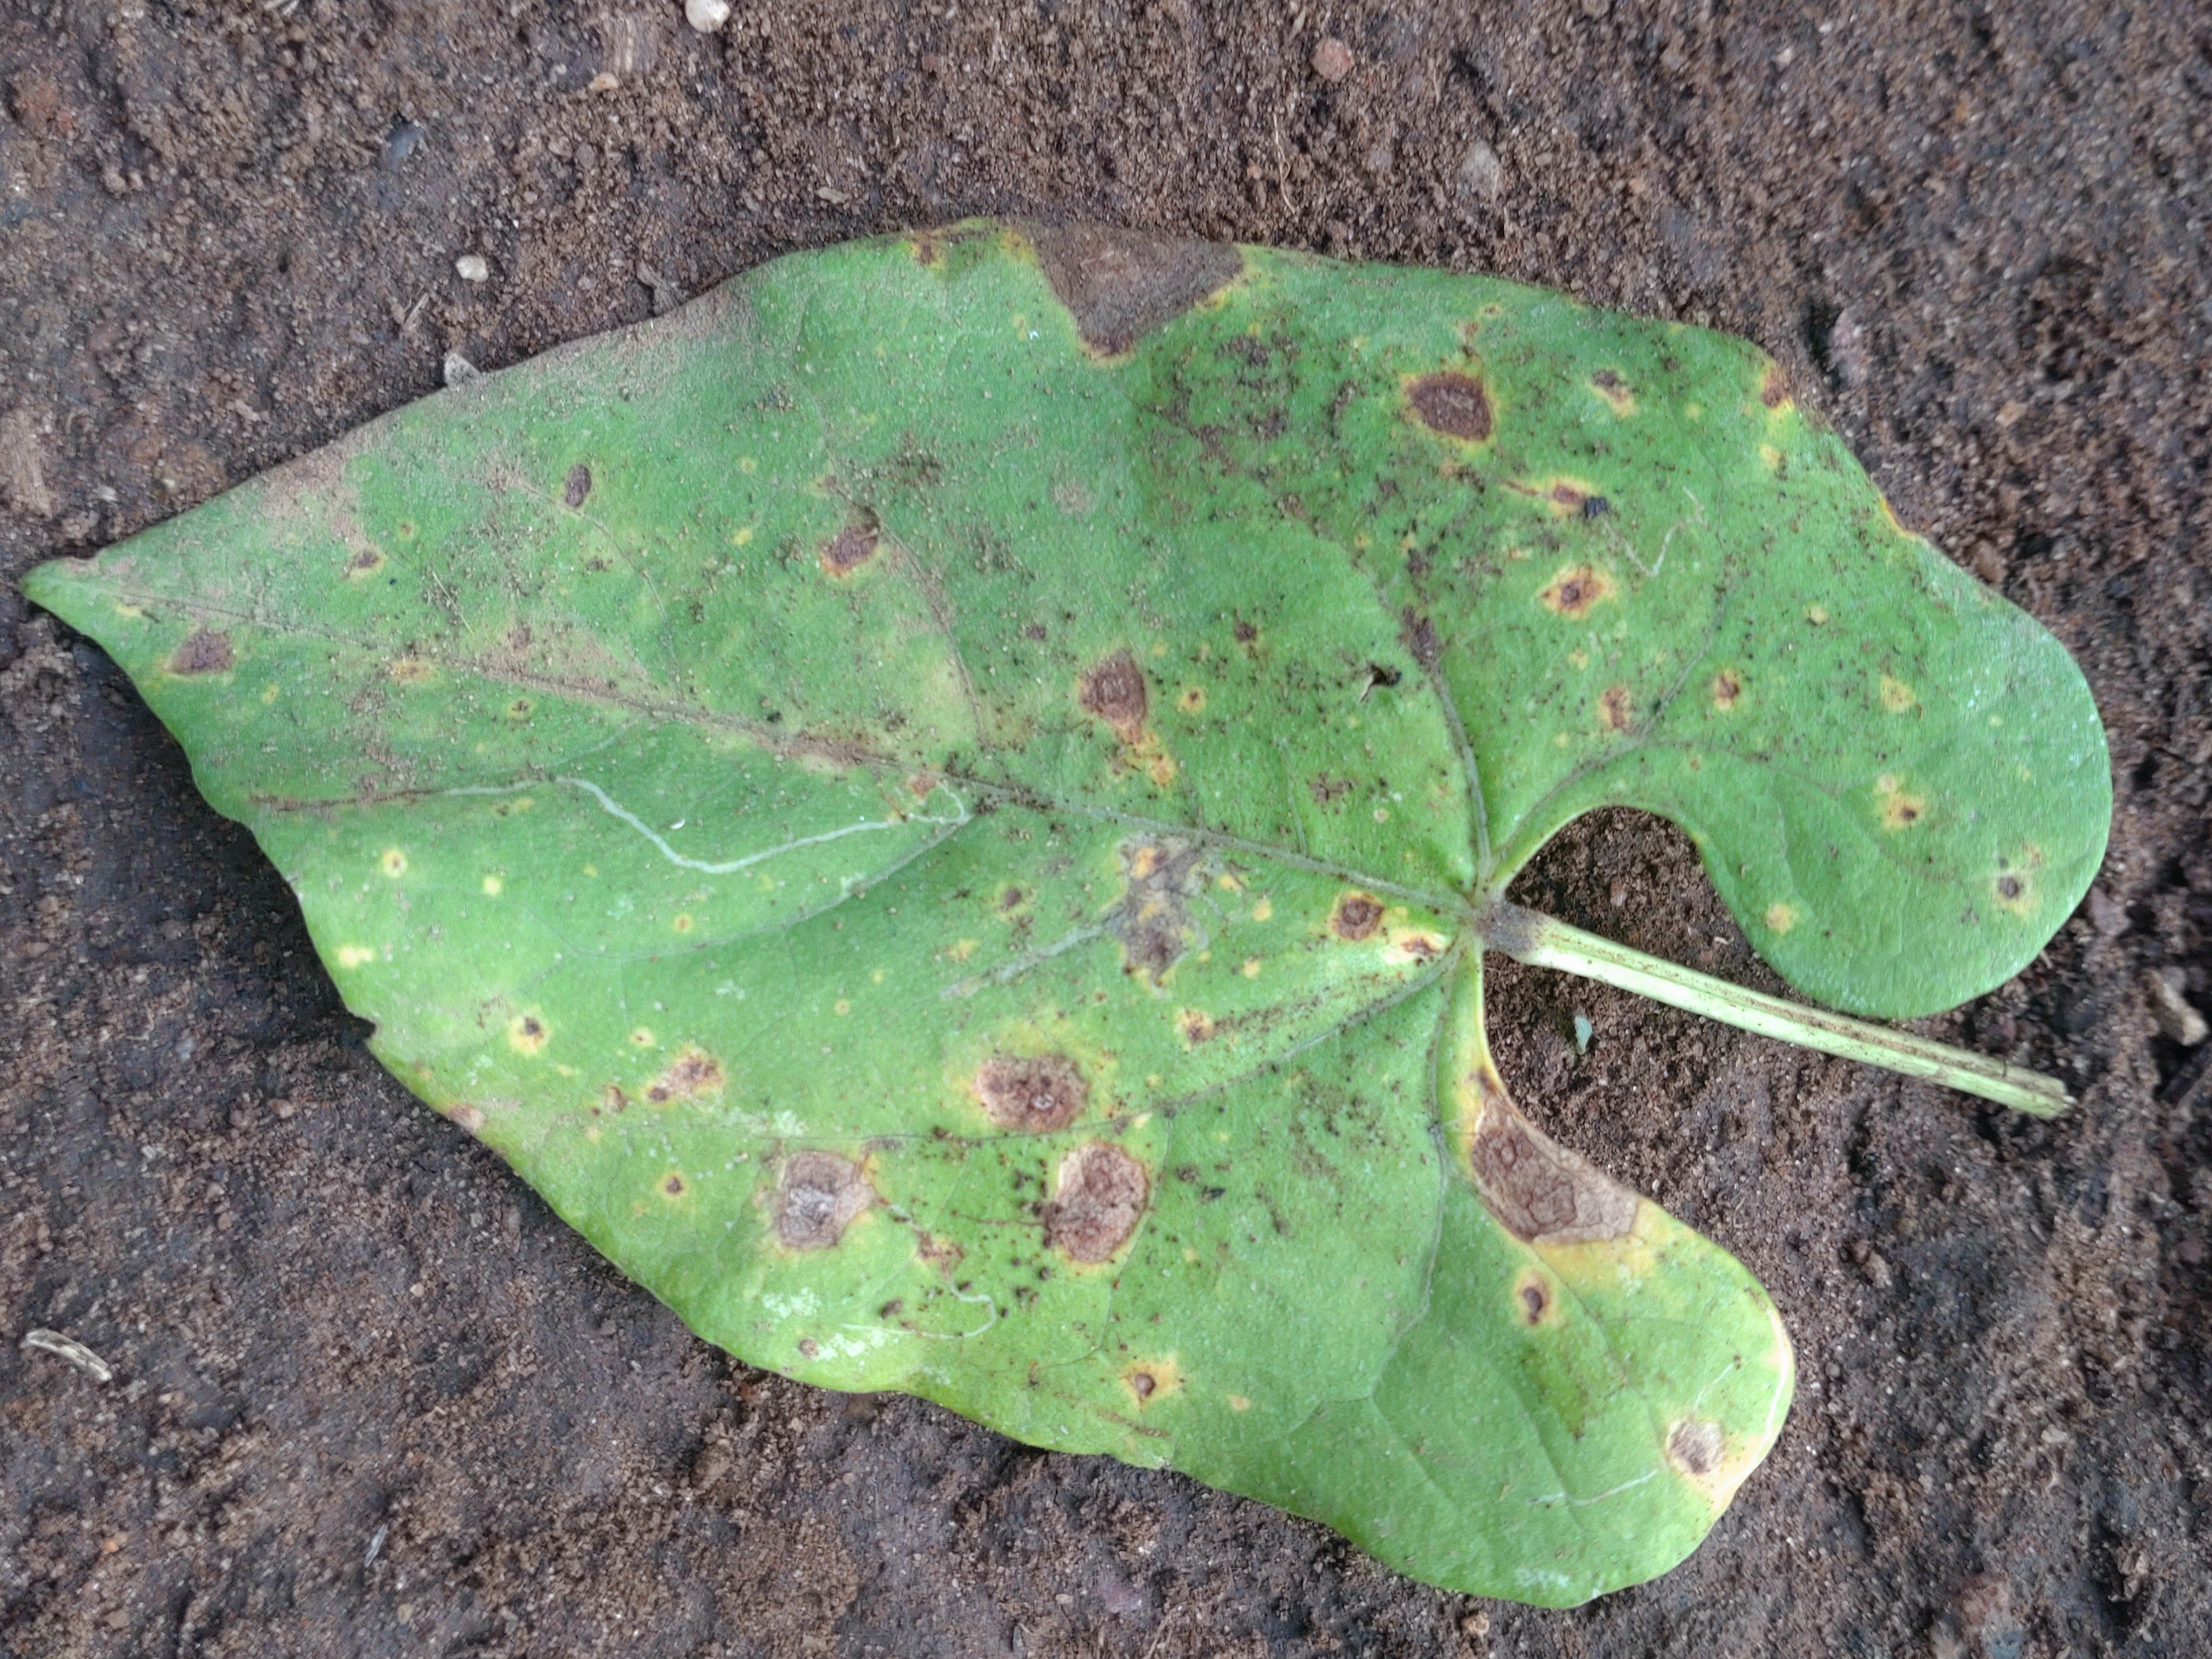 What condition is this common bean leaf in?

rust
